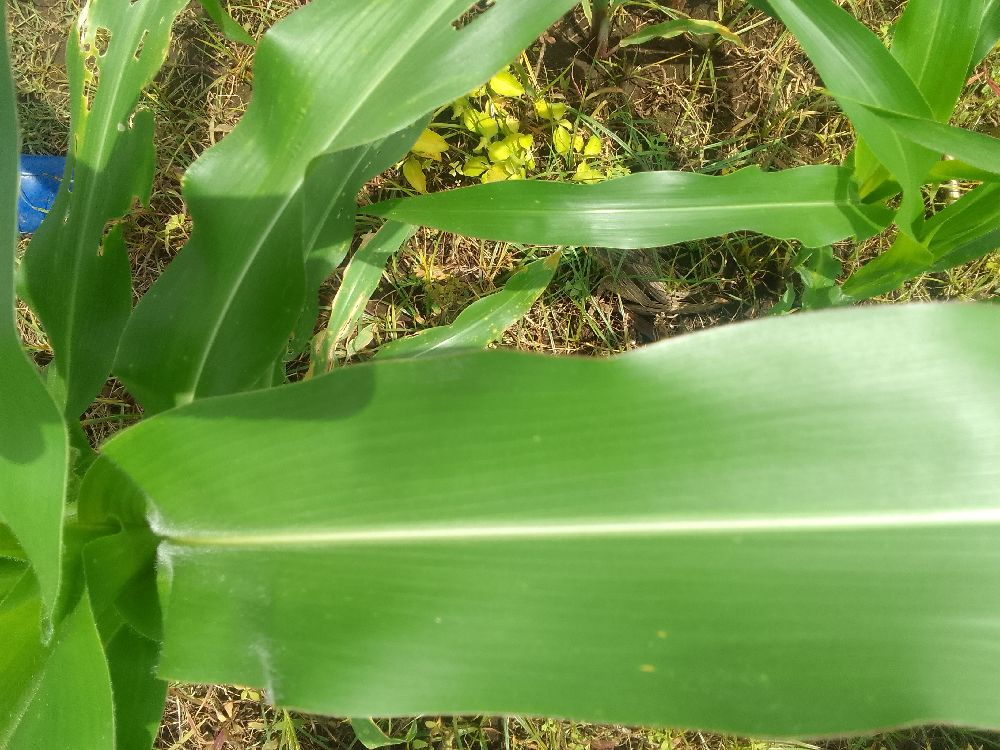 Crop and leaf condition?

maize, healthy
